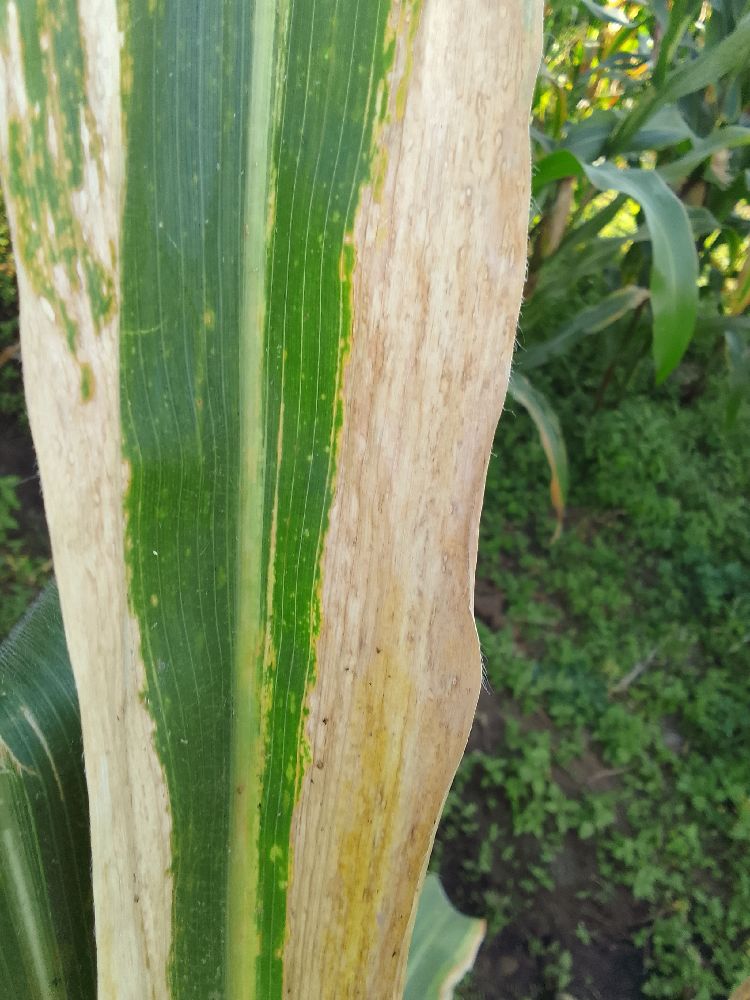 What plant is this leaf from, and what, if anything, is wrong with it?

maize, maize lethal necrosis
